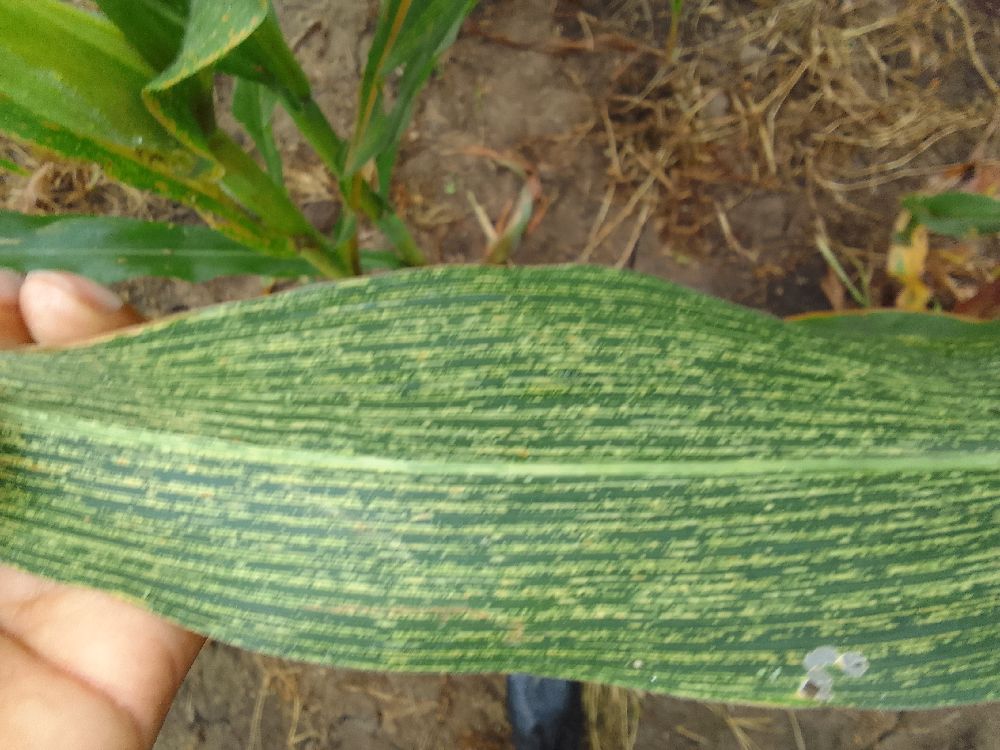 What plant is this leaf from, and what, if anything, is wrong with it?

maize, maize streak virus
